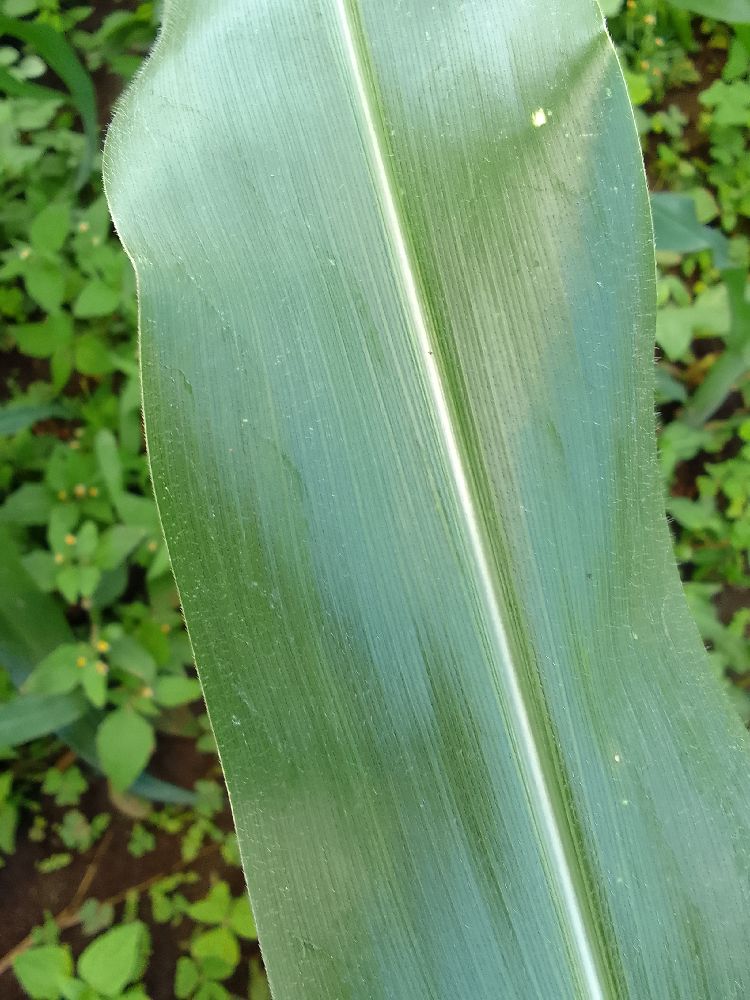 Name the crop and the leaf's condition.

maize, healthy
